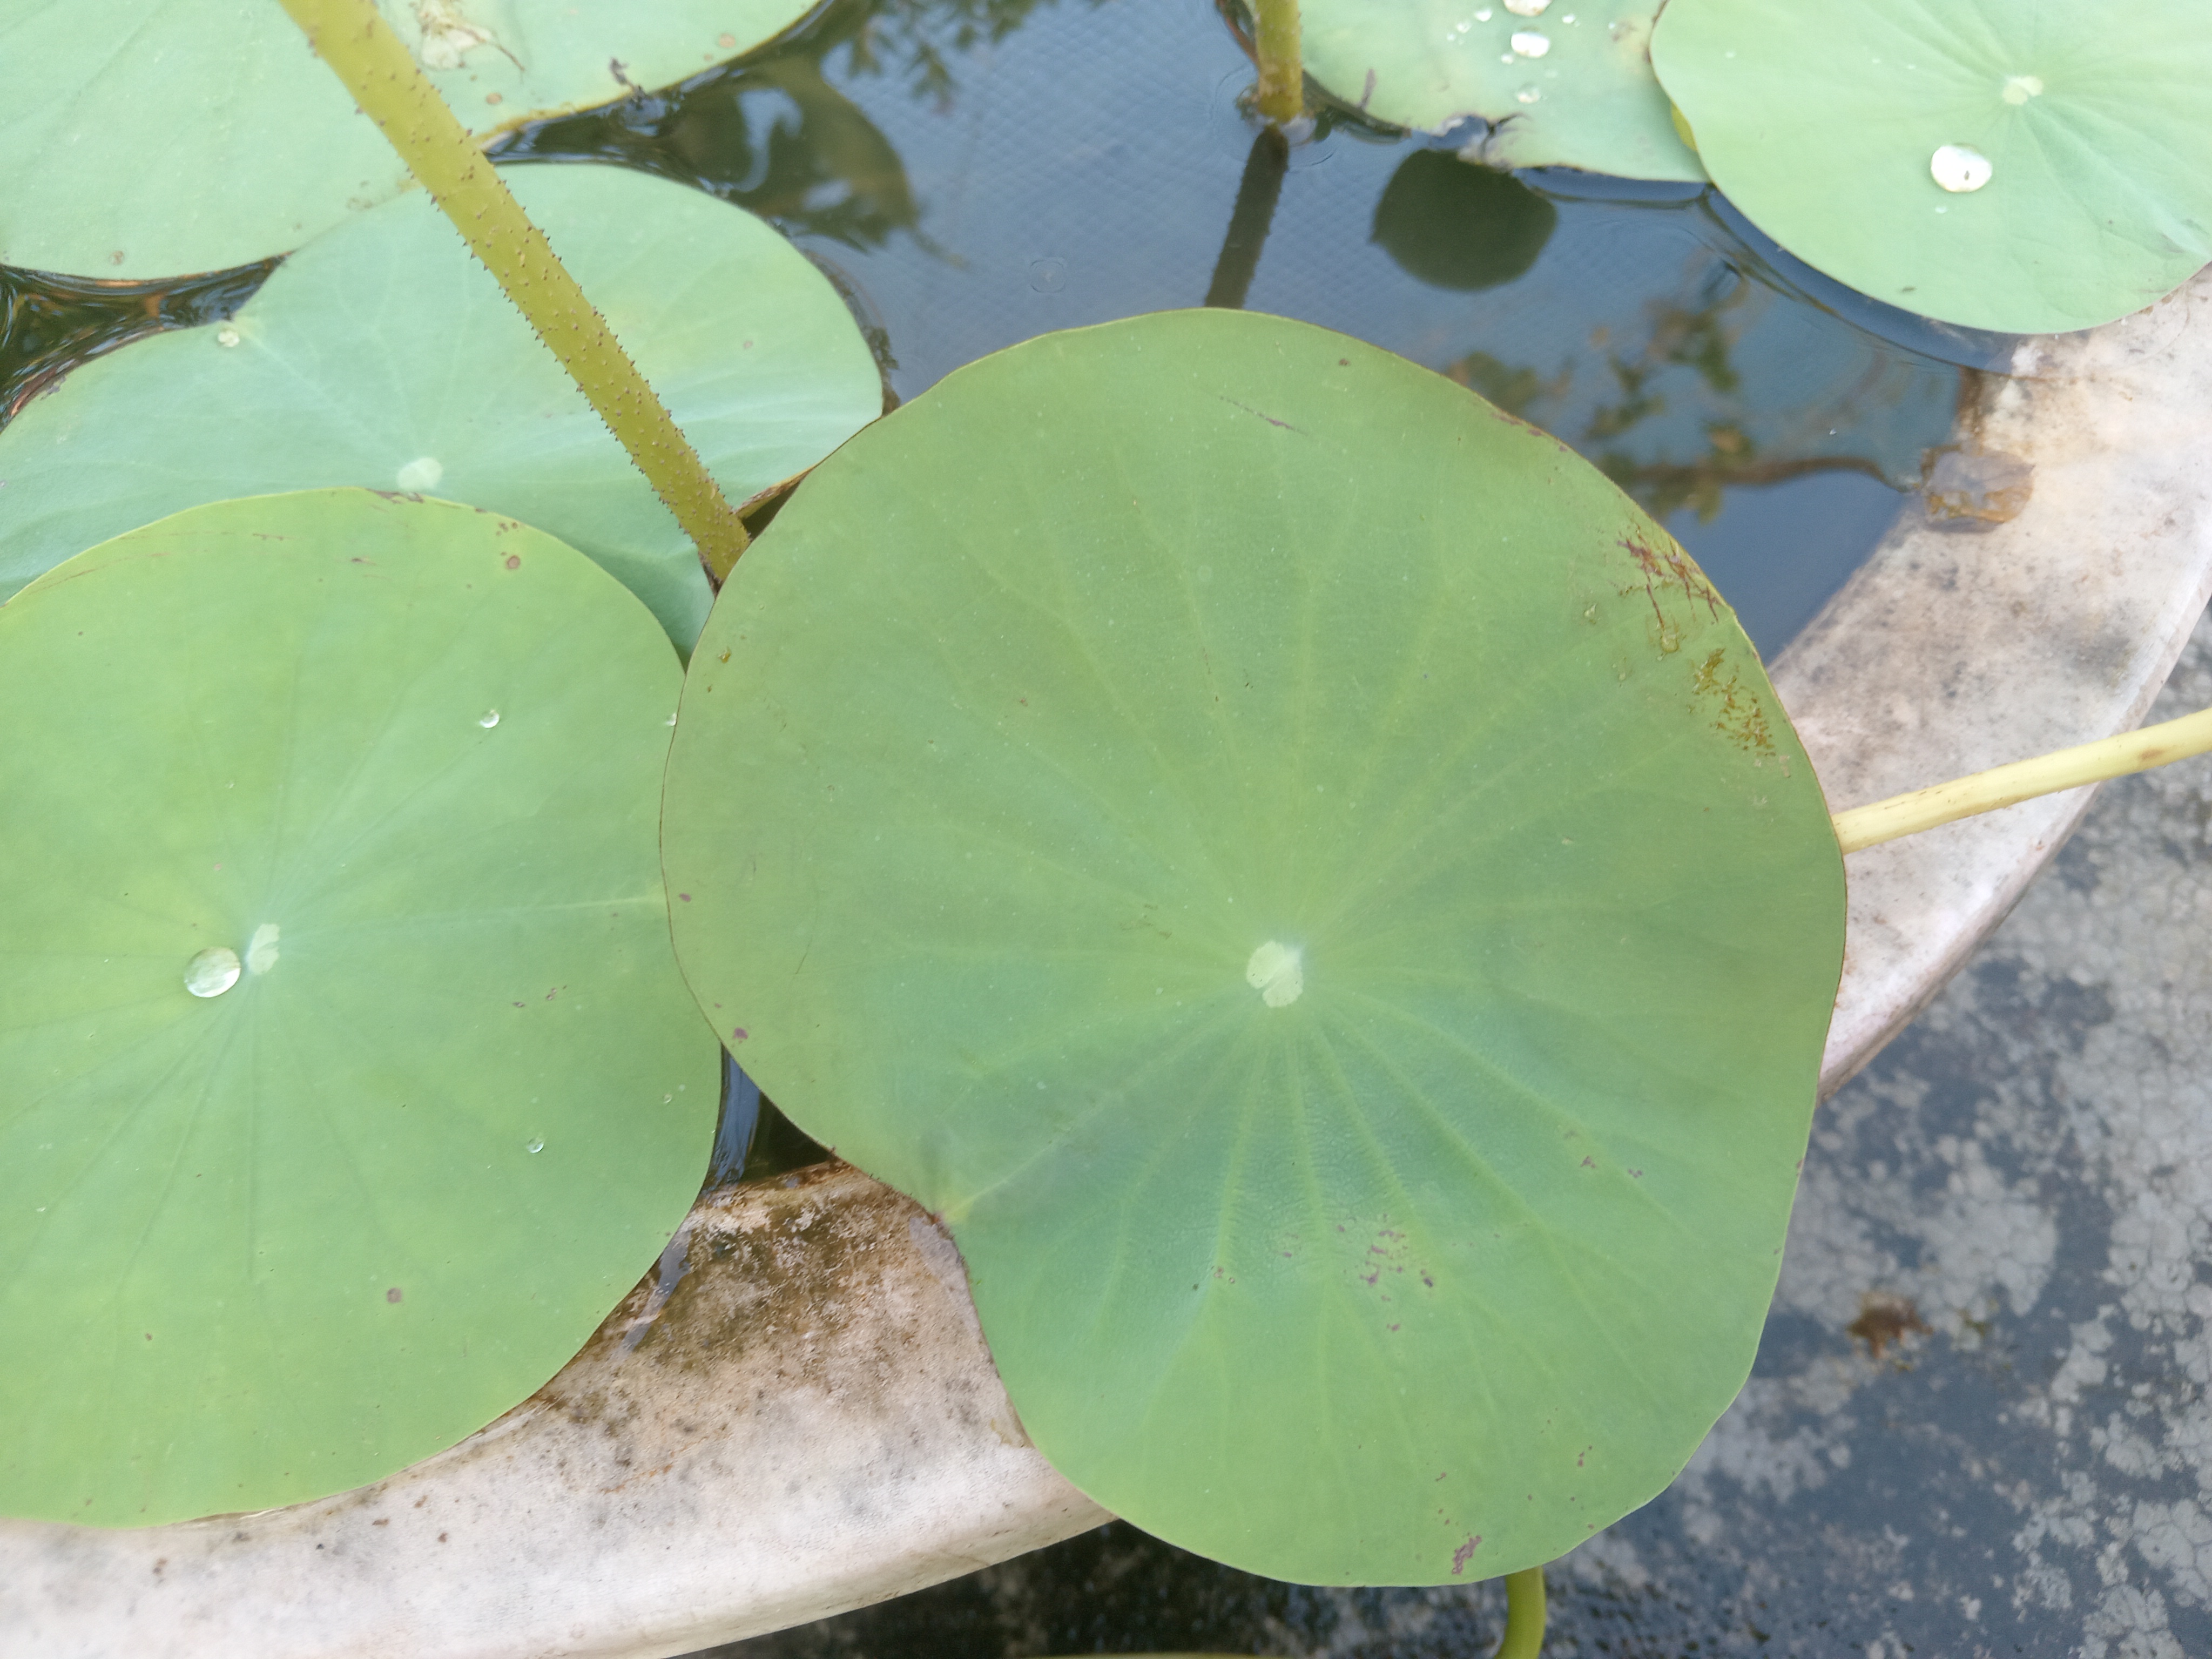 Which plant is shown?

lotus
